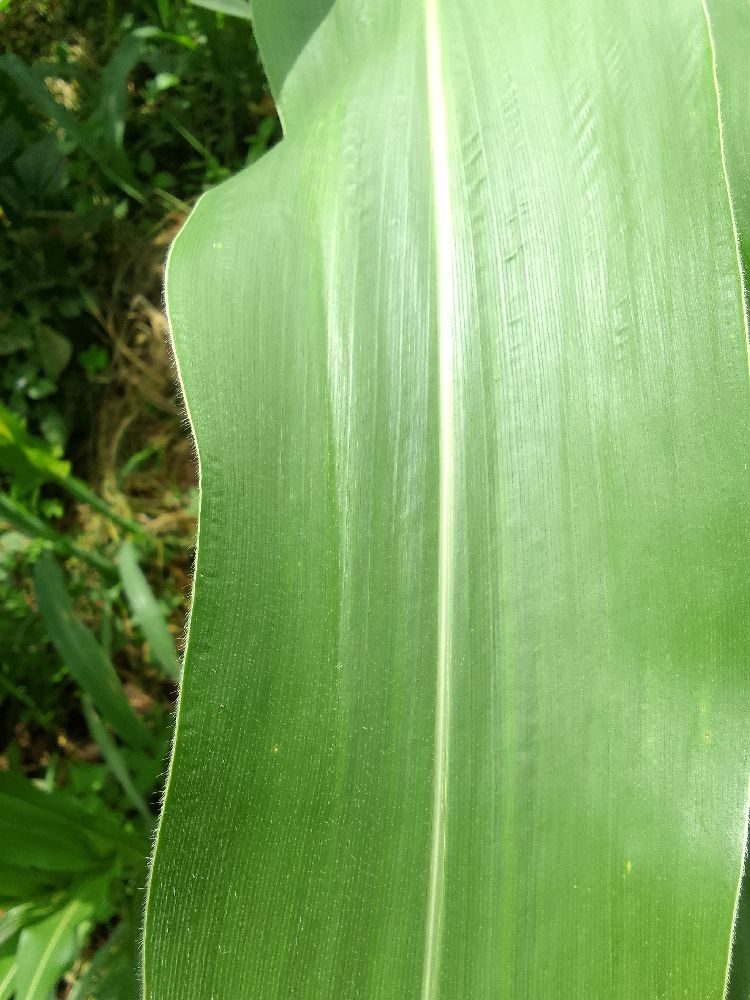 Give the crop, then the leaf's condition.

maize, healthy
